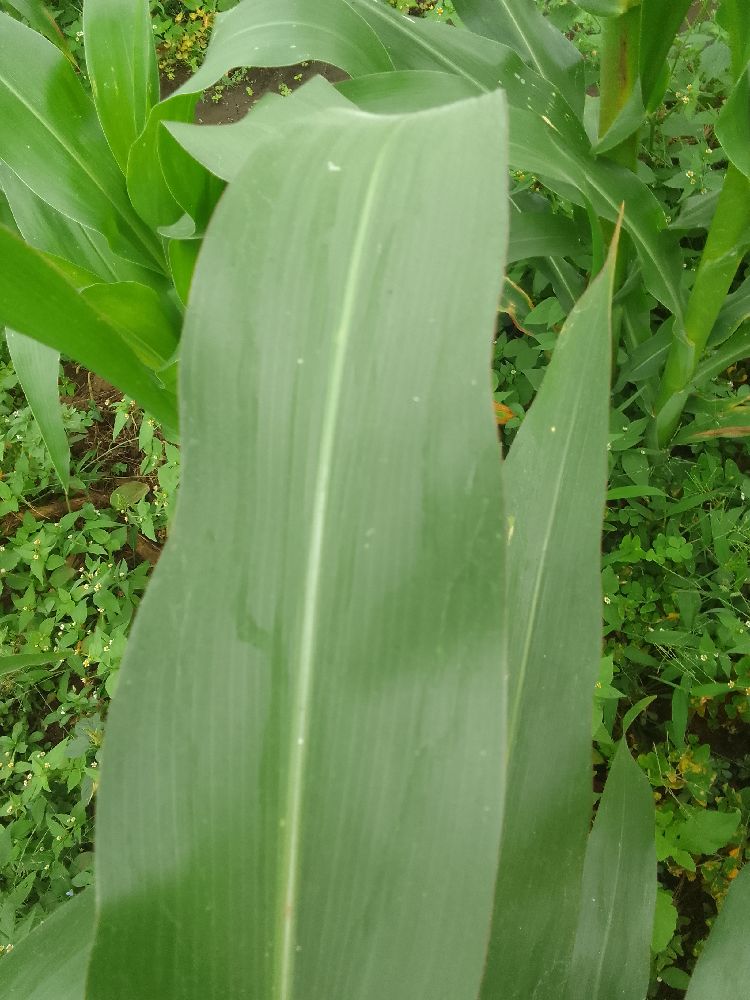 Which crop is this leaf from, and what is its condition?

maize, healthy
